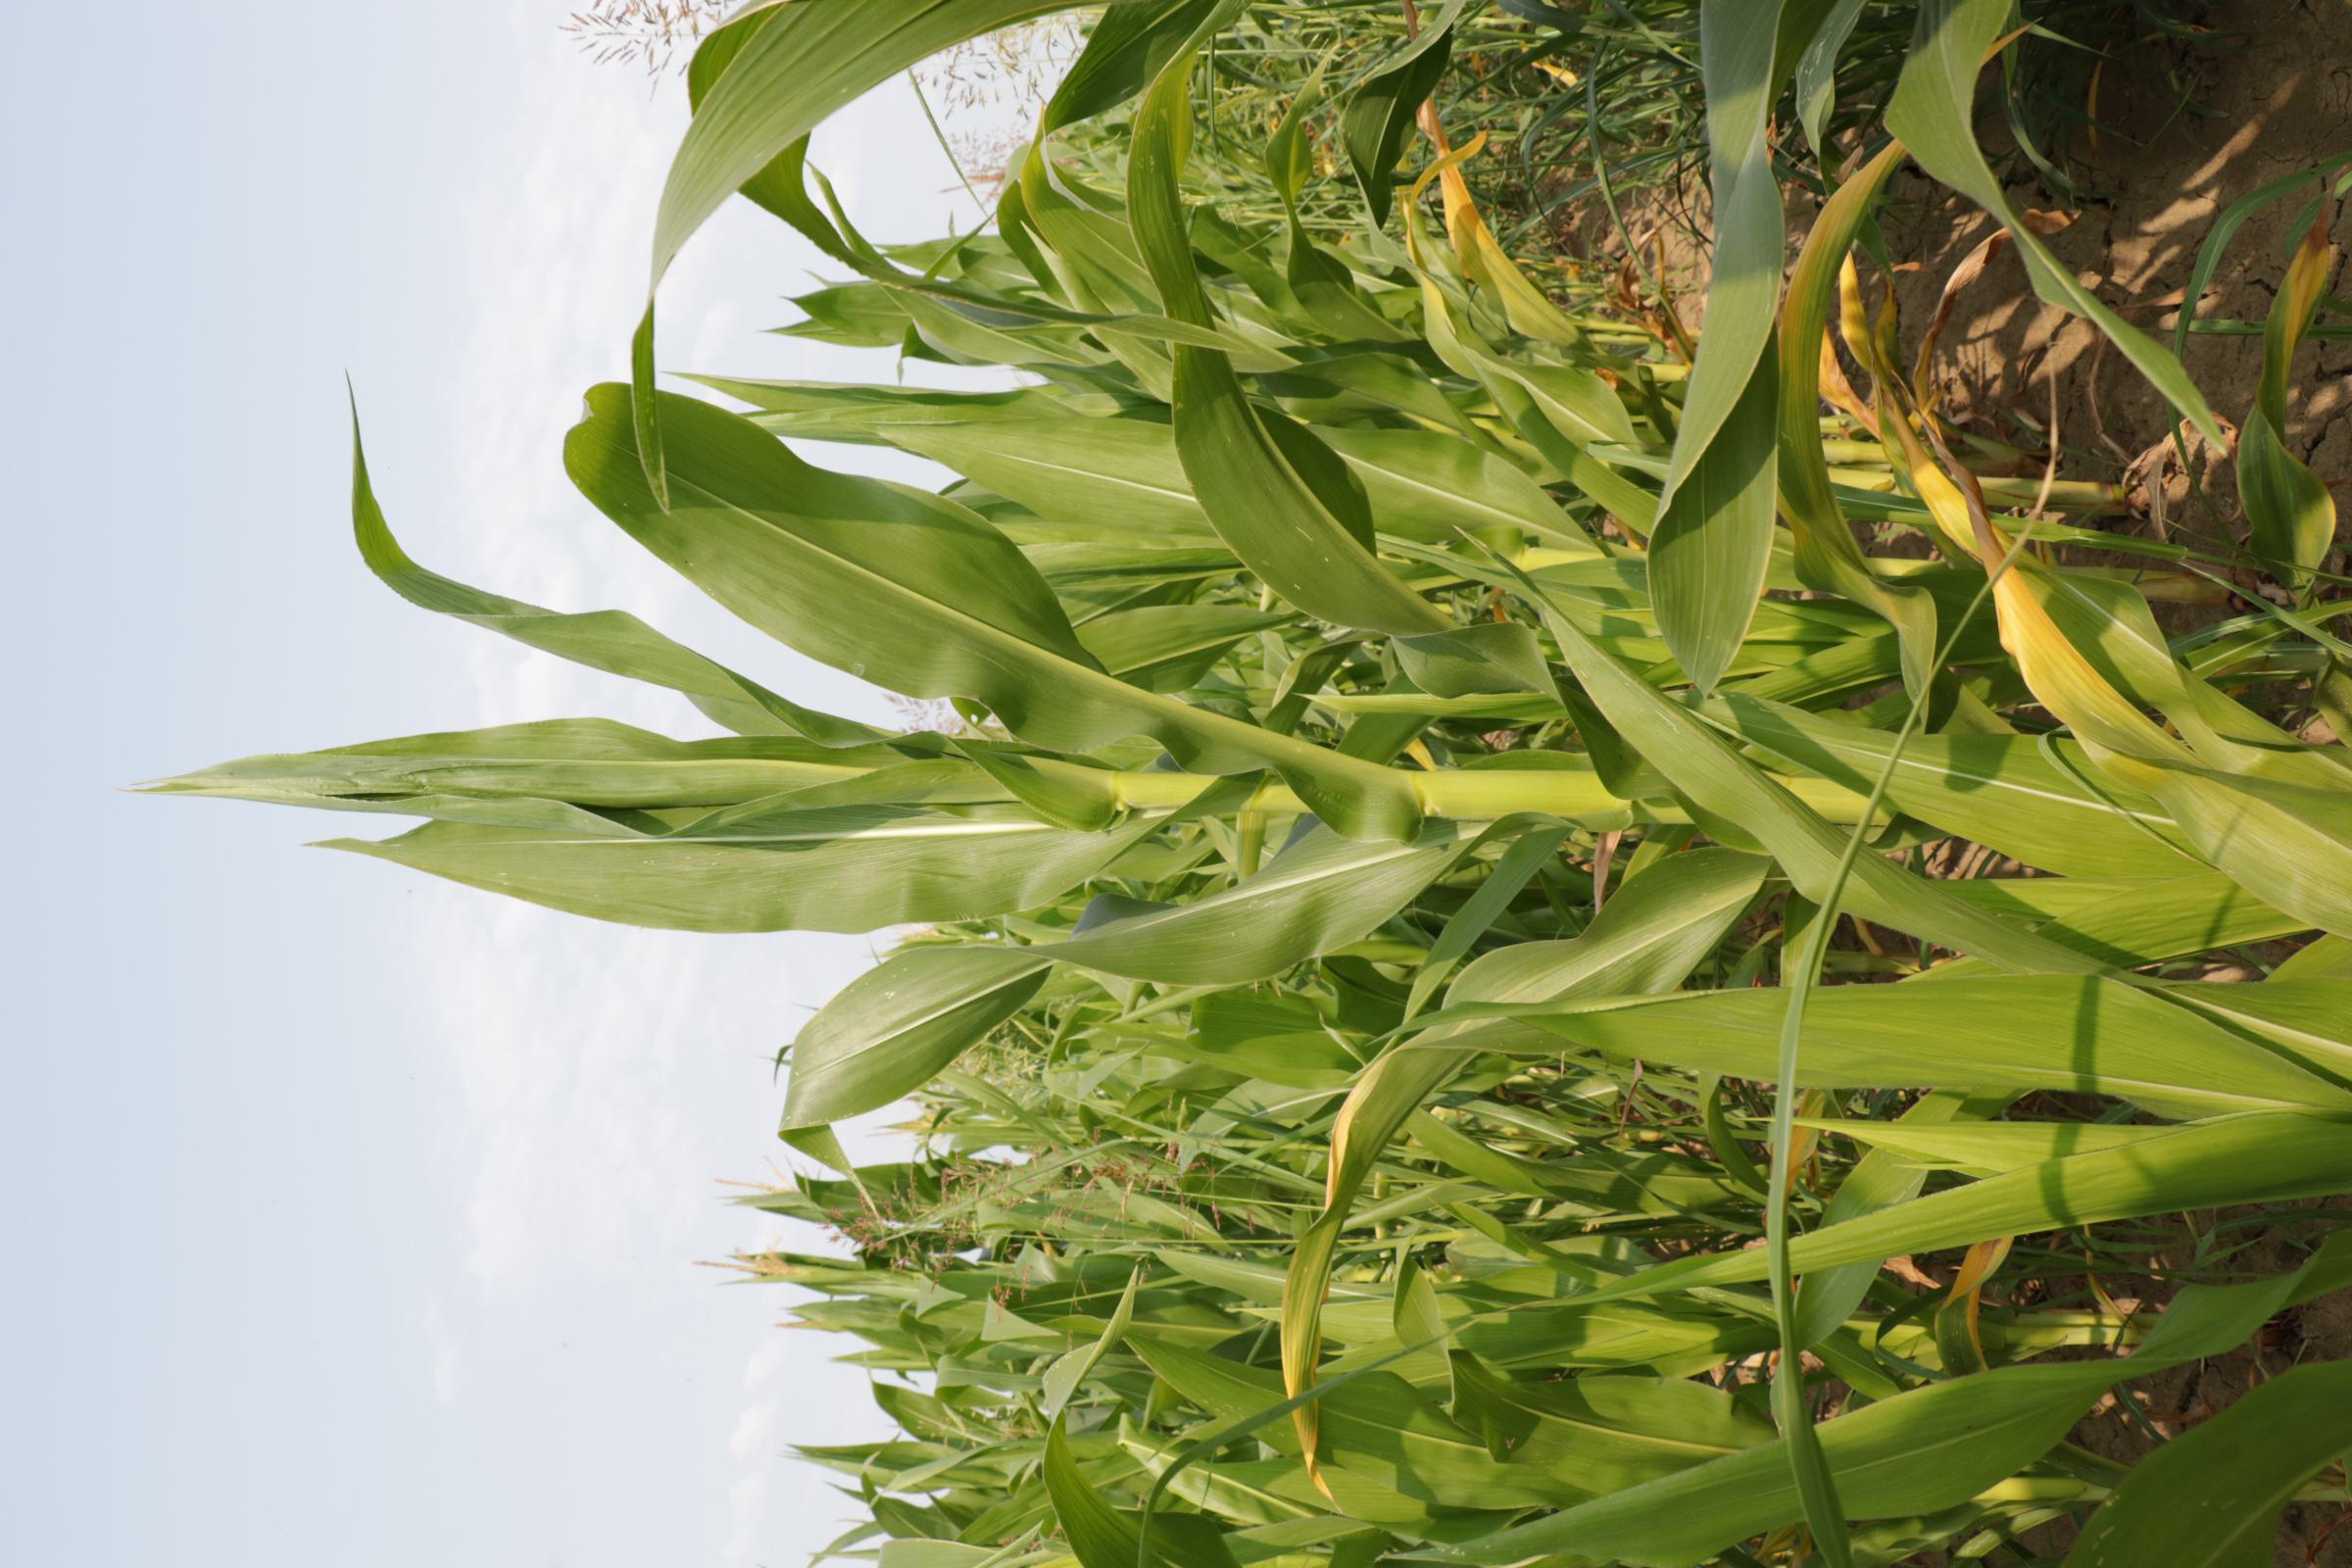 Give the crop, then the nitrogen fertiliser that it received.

maize, full nitrogen fertilisation
